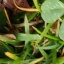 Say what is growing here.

unstructured weed
